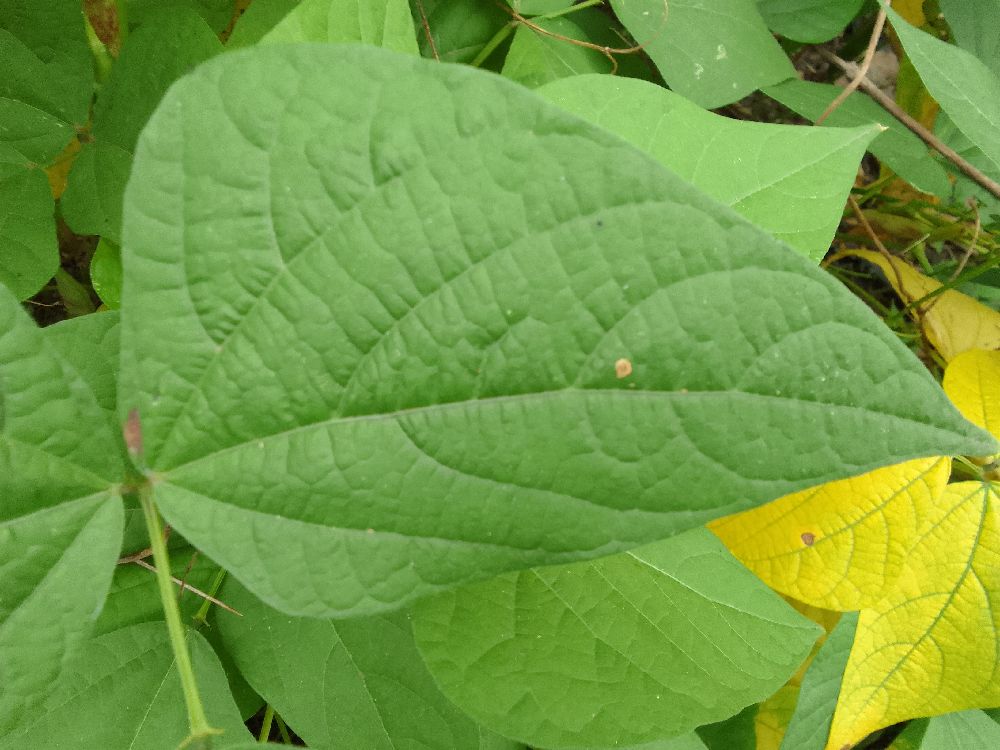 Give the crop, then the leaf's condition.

common bean, healthy
